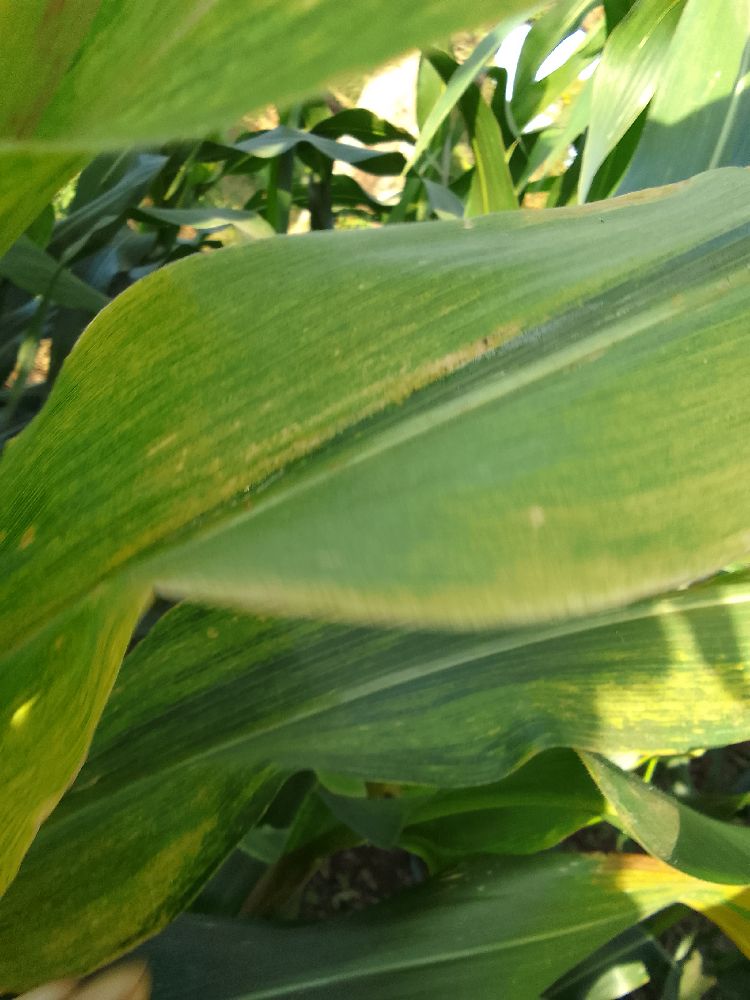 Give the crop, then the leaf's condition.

maize, maize lethal necrosis
